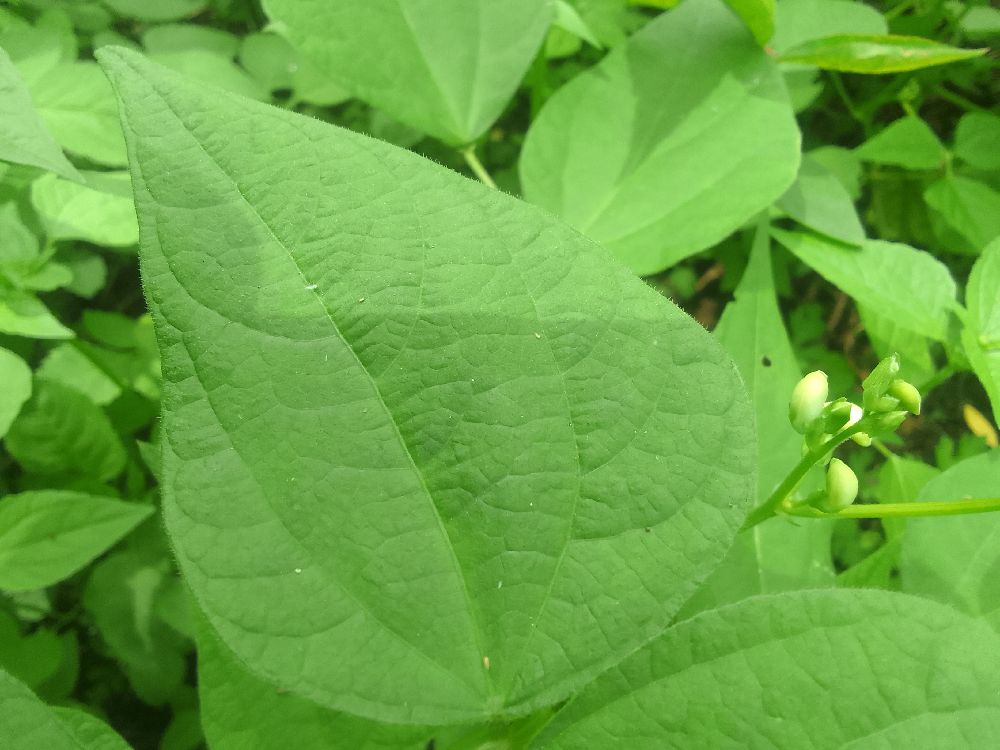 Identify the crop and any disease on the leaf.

common bean, healthy
